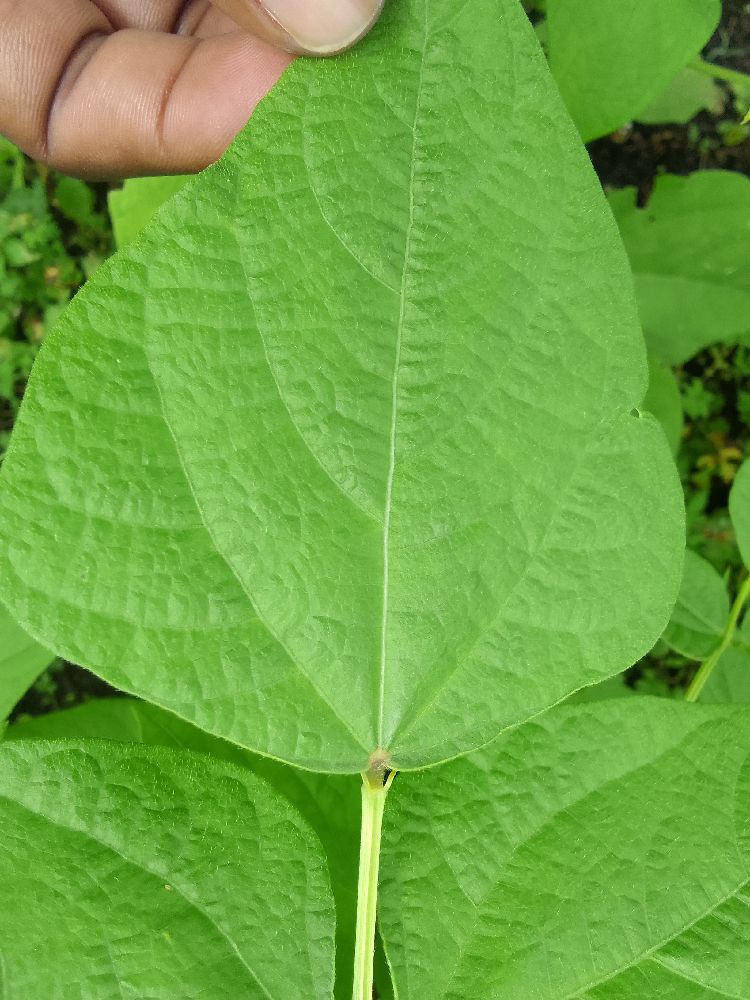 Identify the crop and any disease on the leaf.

common bean, healthy
